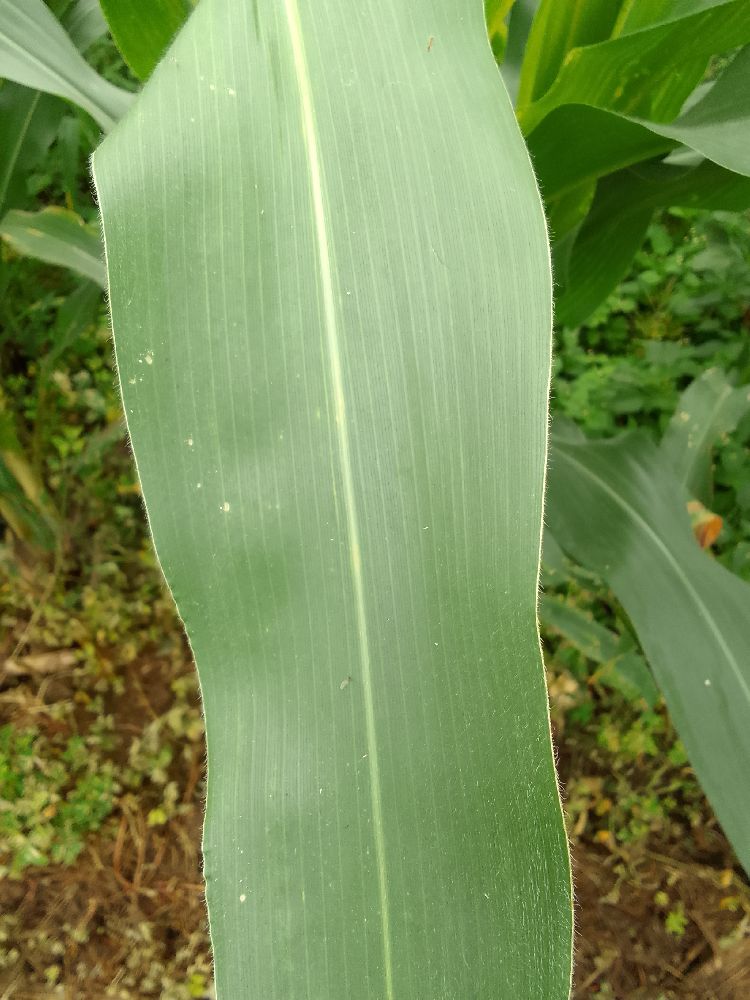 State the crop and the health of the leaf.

maize, healthy
